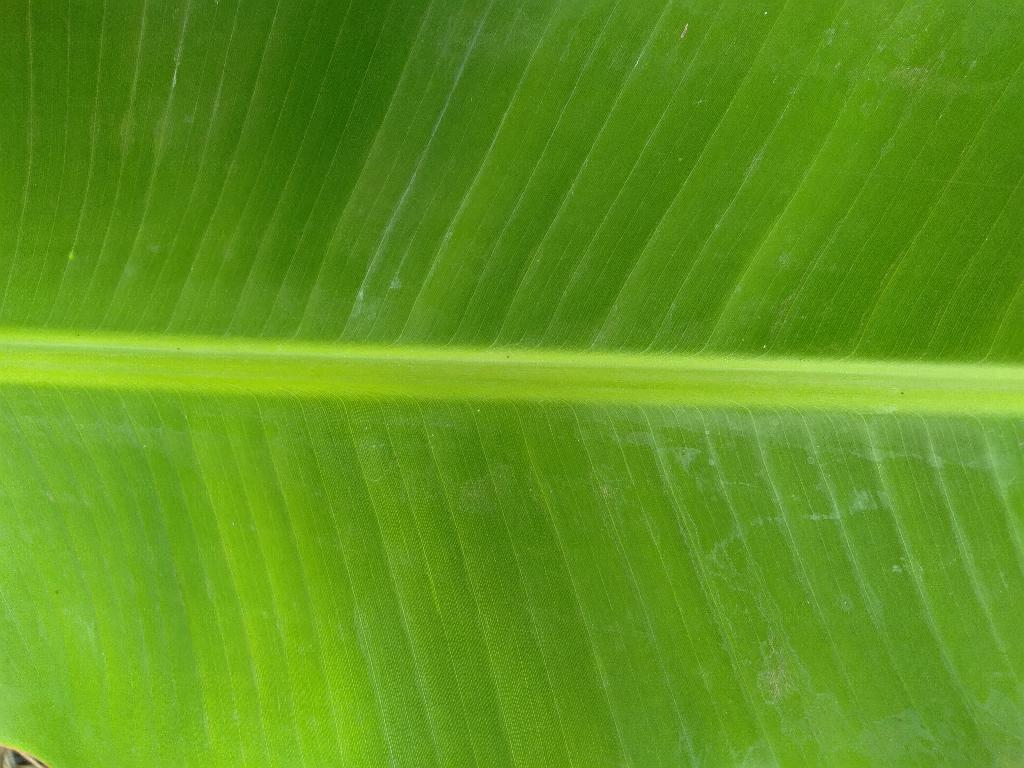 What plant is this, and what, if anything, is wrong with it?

banana, healthy
